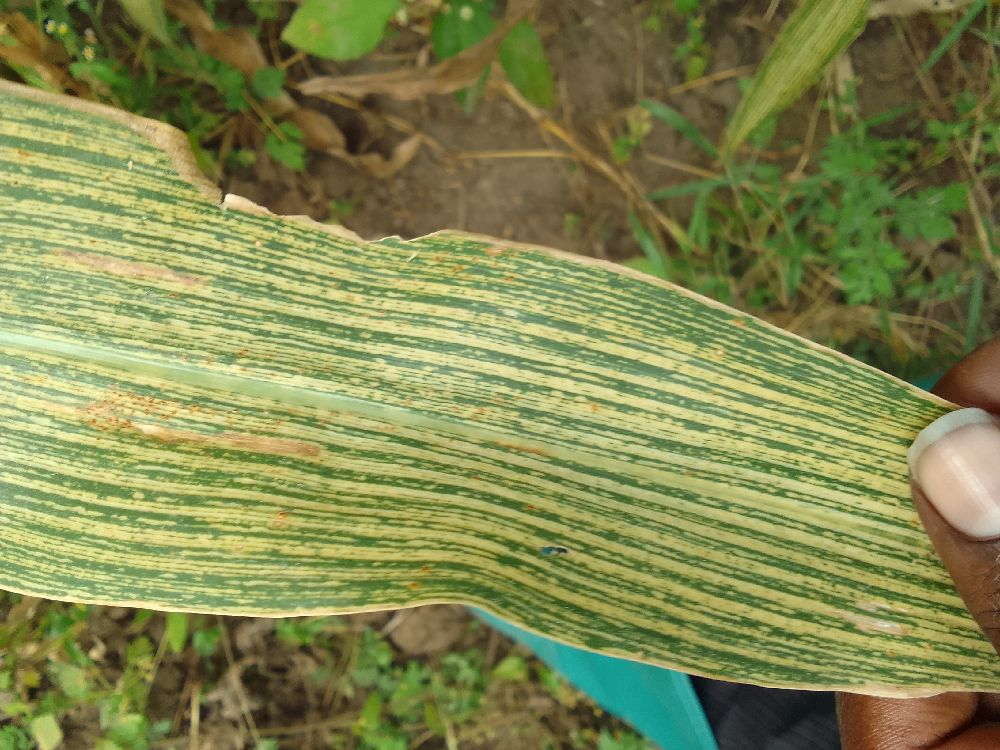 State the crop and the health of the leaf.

maize, maize streak virus
